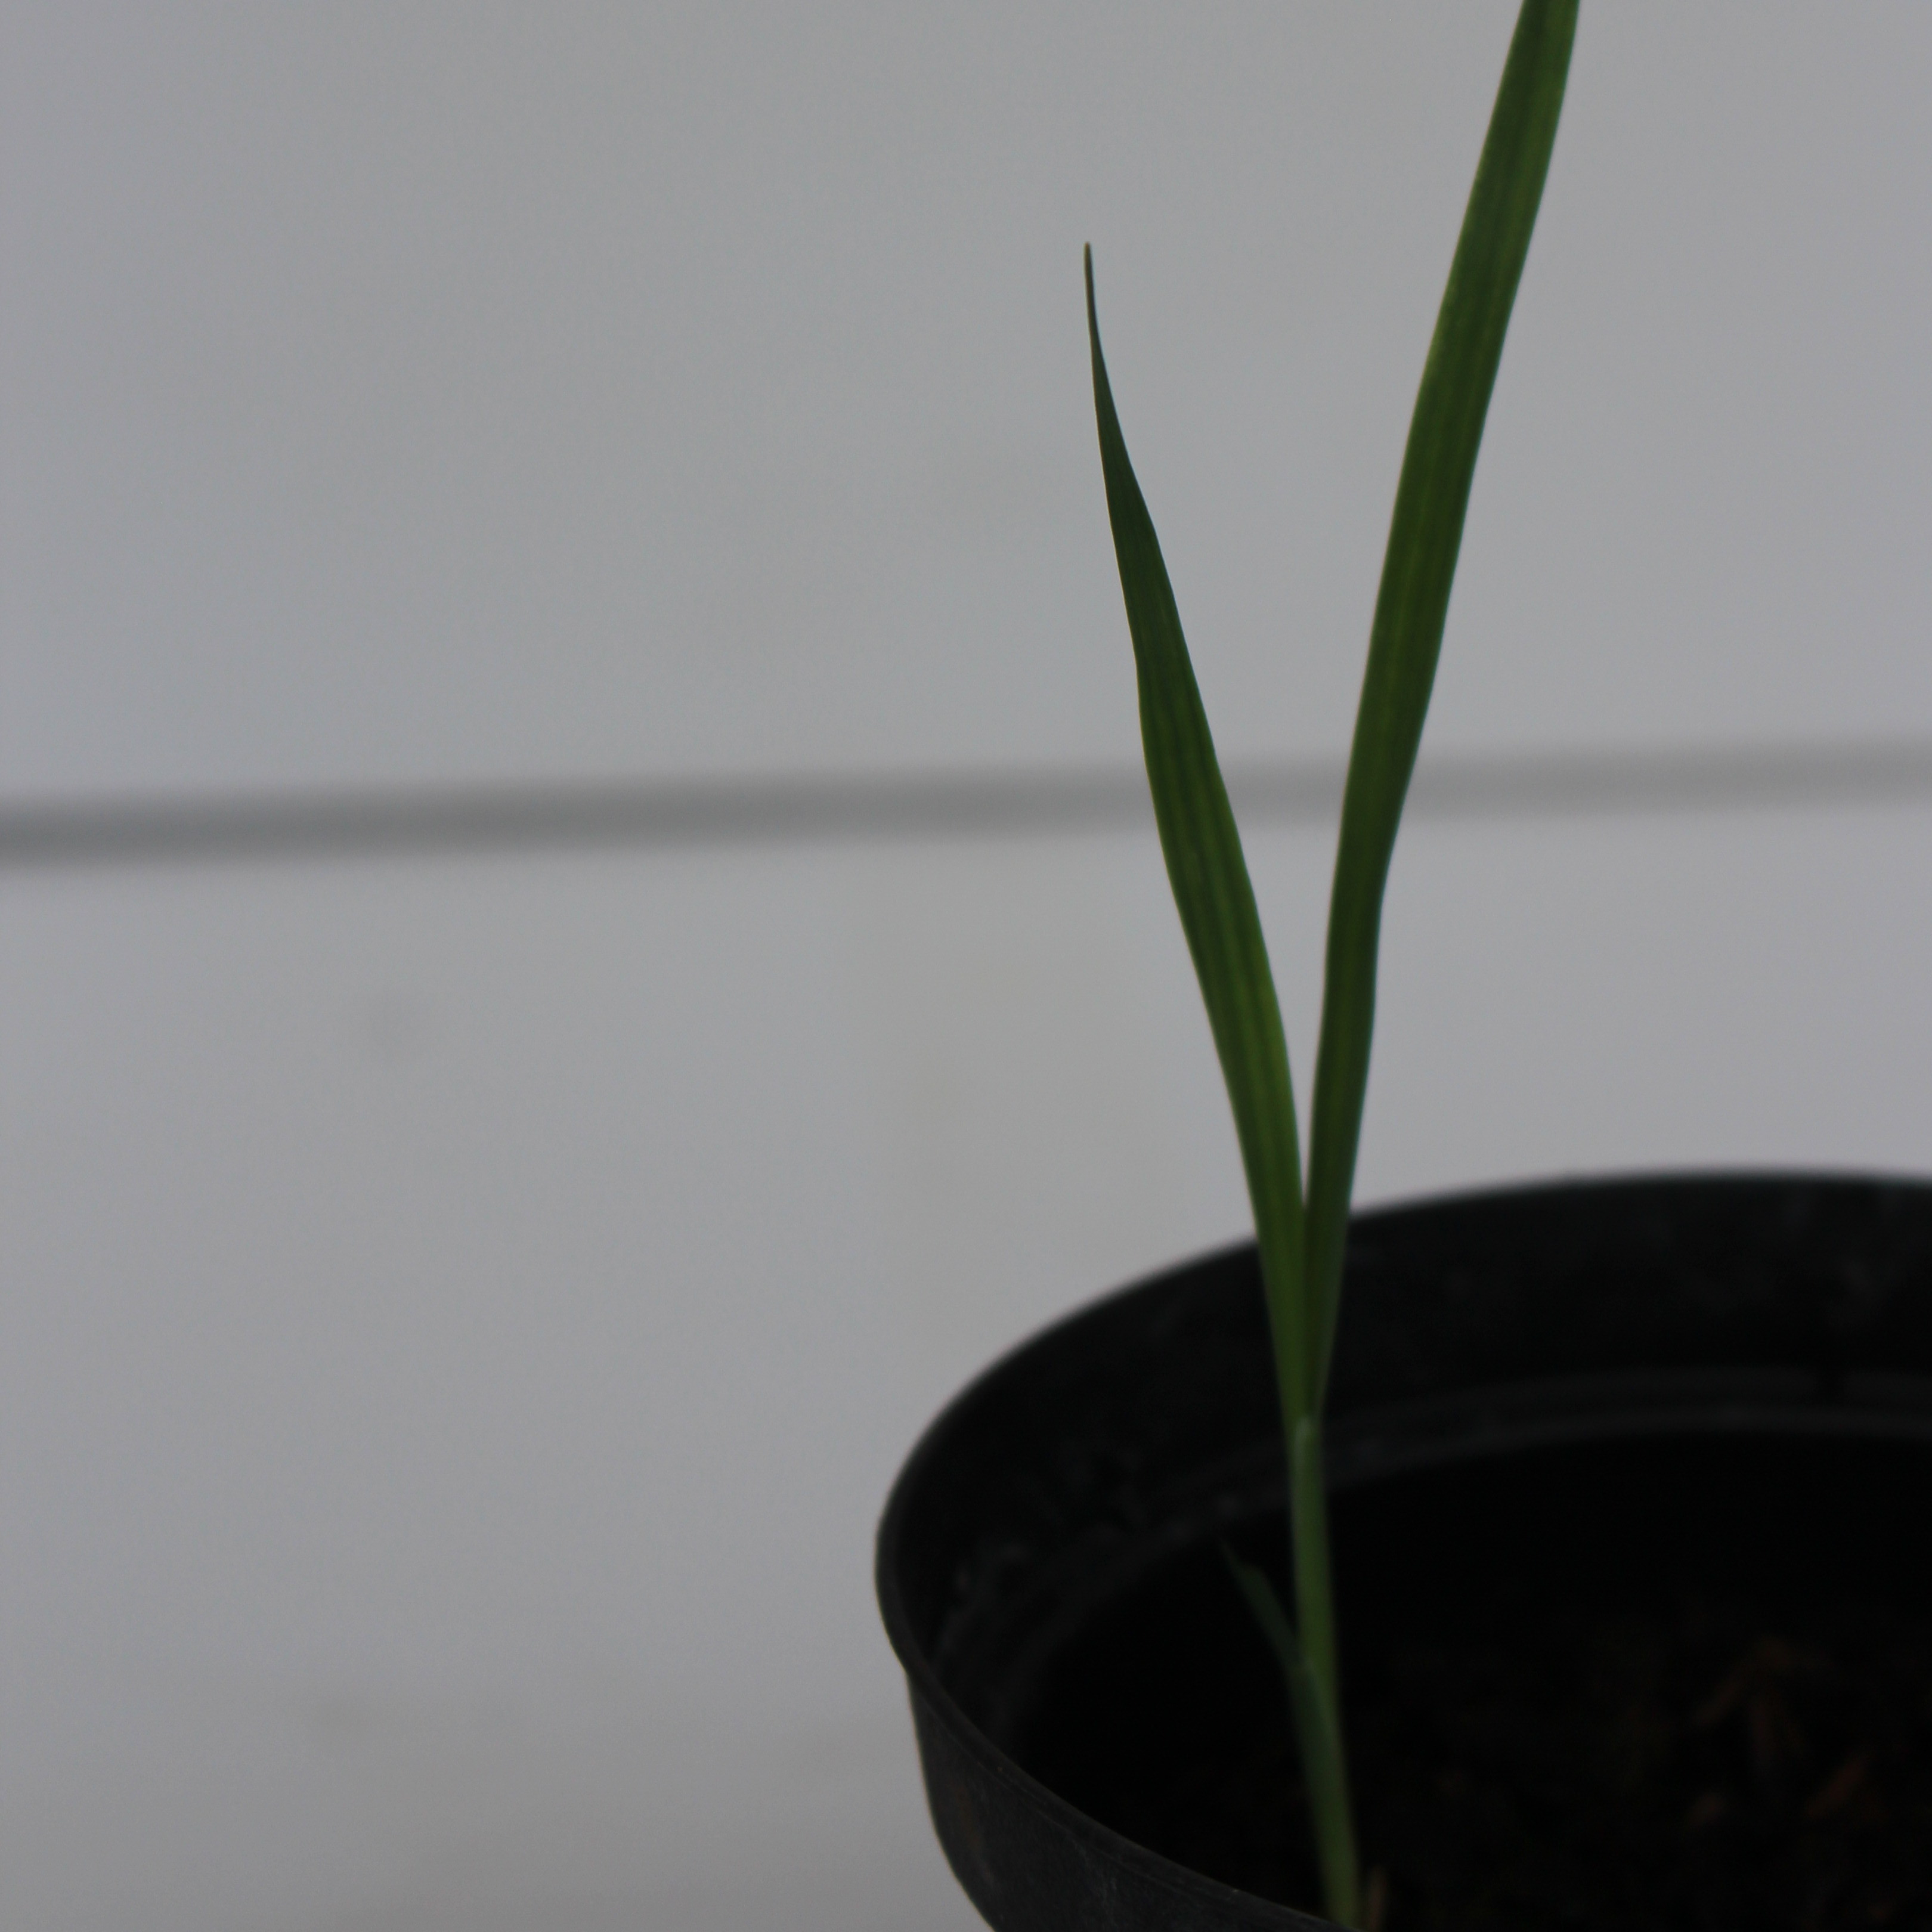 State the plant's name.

Avena sterilis
